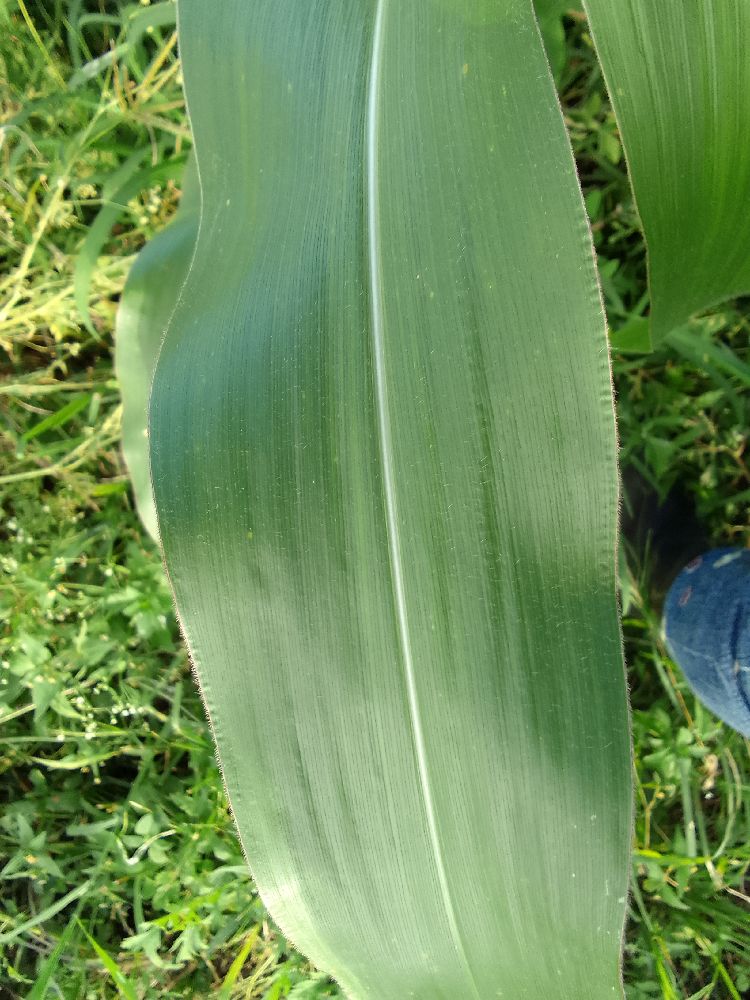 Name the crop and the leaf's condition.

maize, healthy
